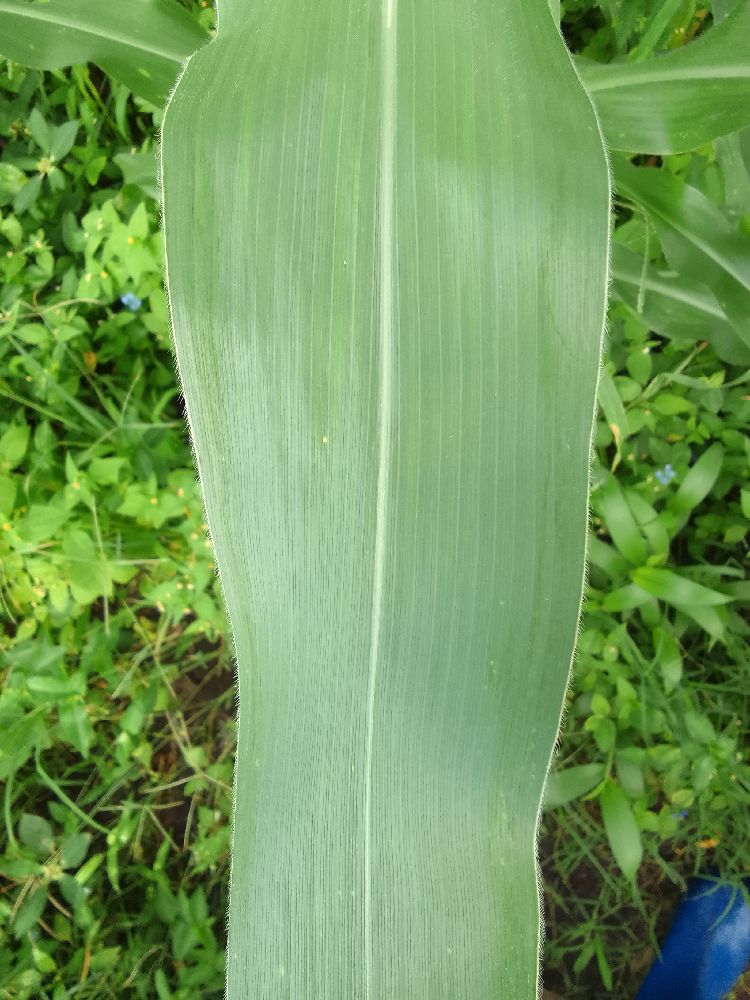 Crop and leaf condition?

maize, healthy
